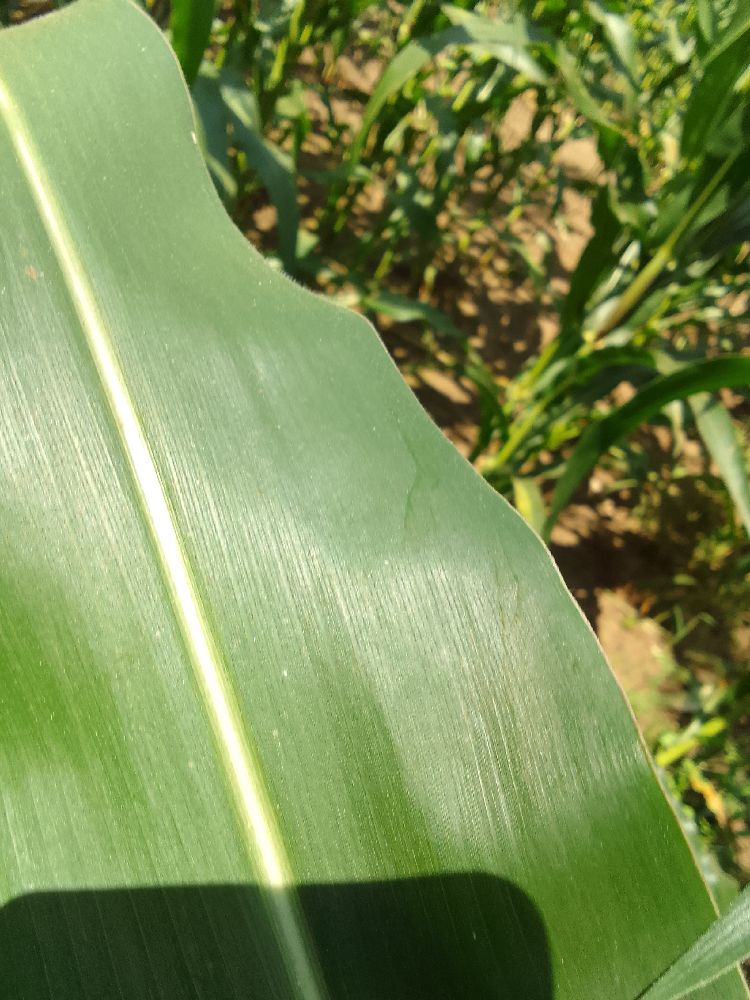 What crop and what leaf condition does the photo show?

maize, healthy
